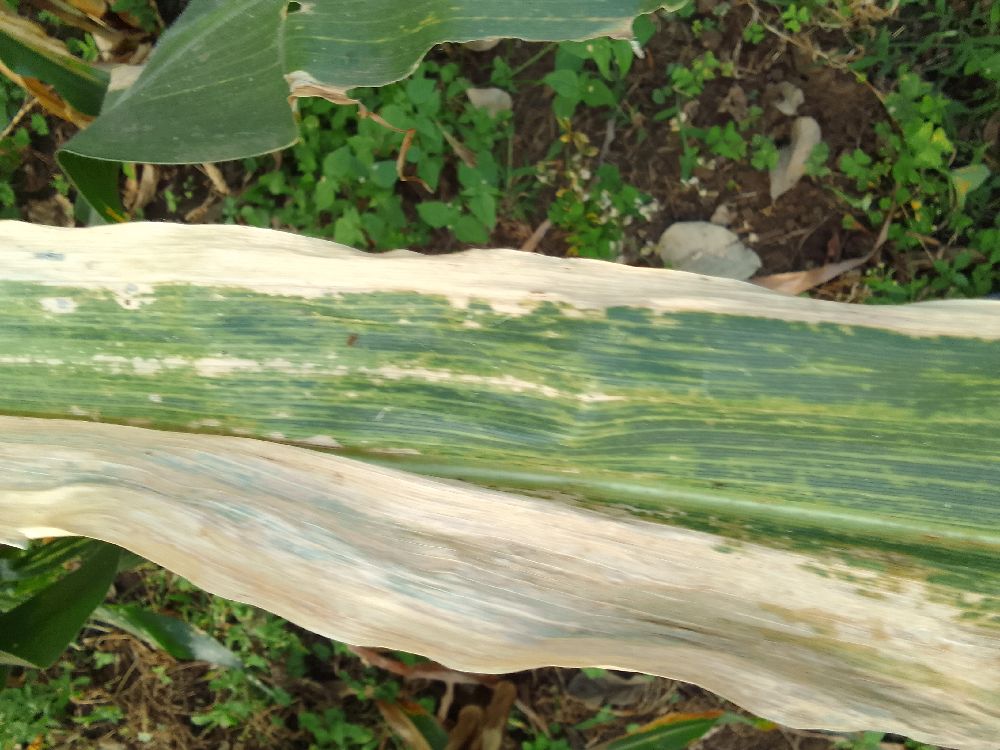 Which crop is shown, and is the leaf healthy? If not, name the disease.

maize, maize lethal necrosis
